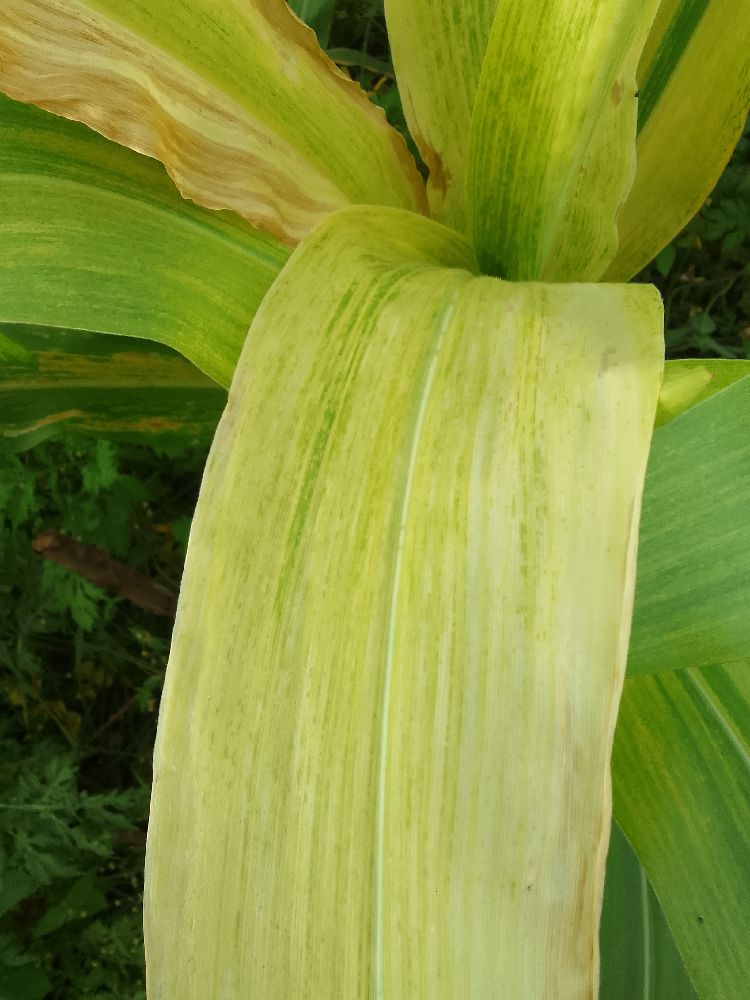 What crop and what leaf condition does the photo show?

maize, maize lethal necrosis
